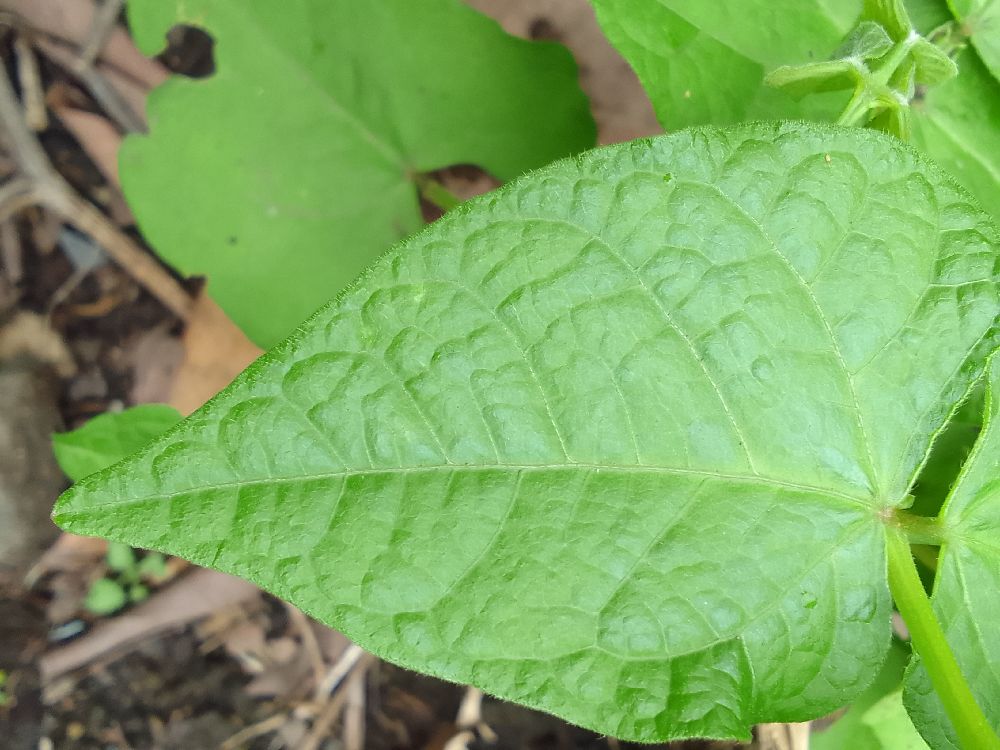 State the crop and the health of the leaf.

common bean, healthy
